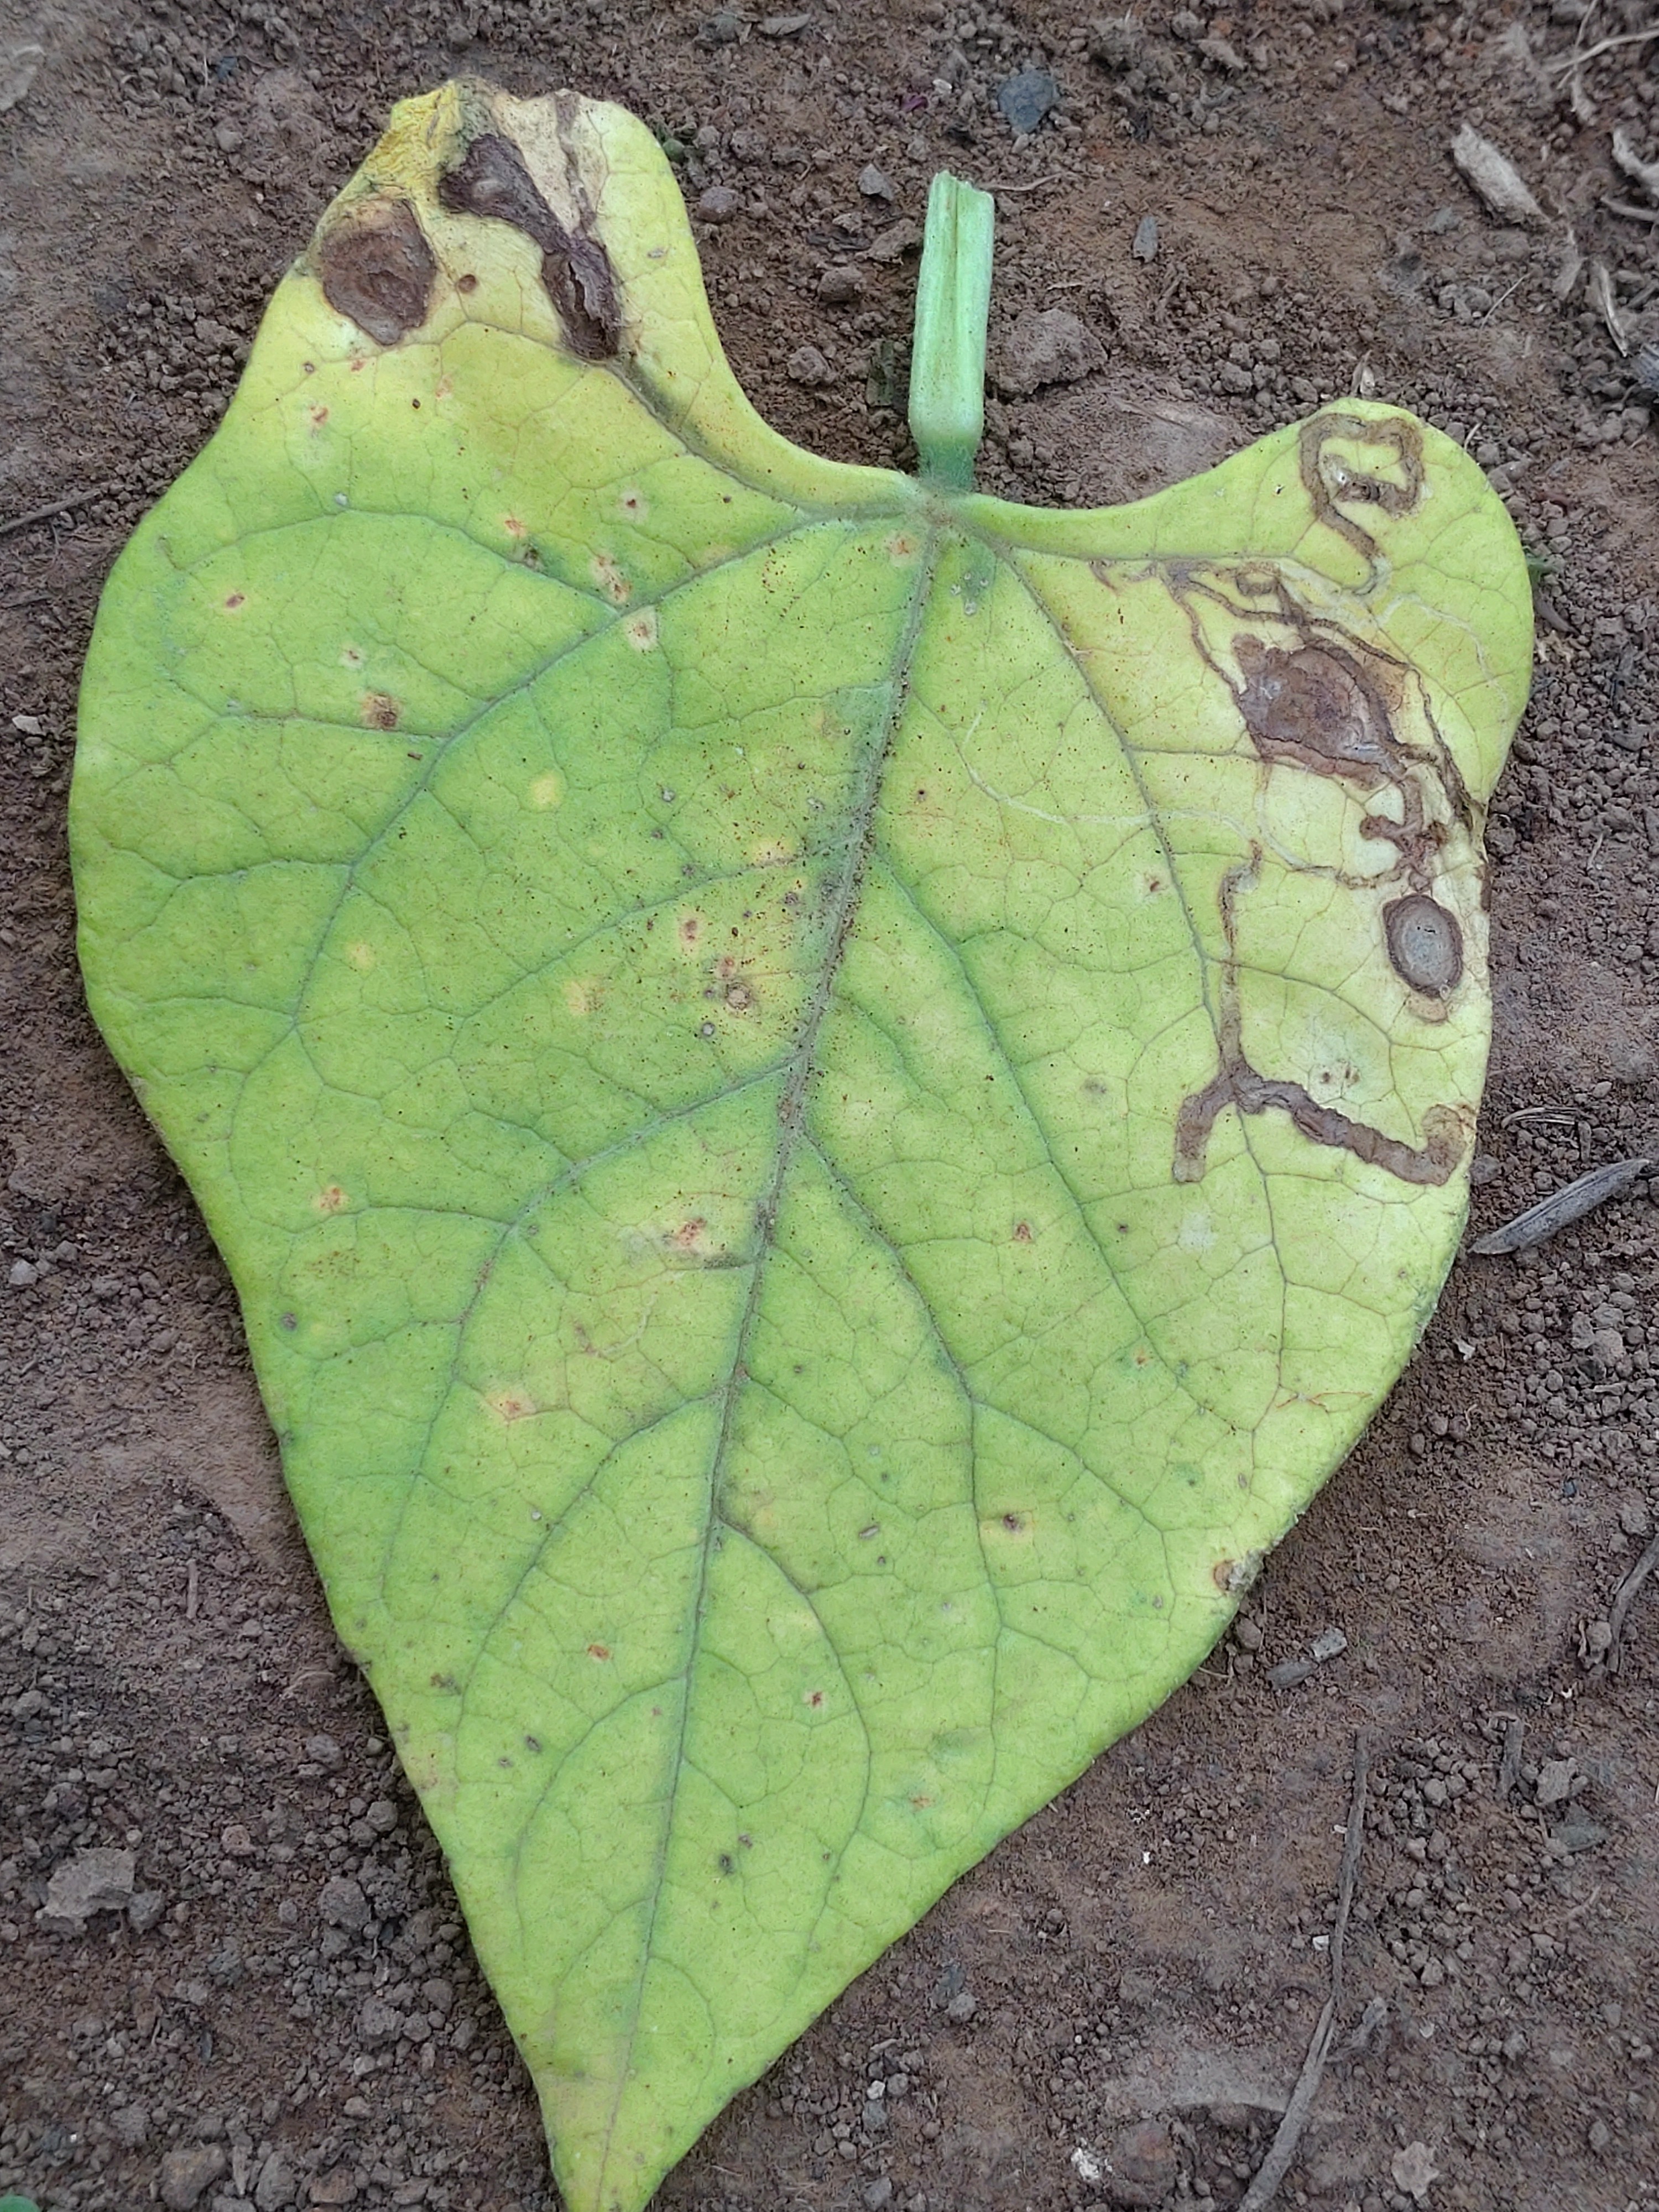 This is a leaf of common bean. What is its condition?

anthracnose
